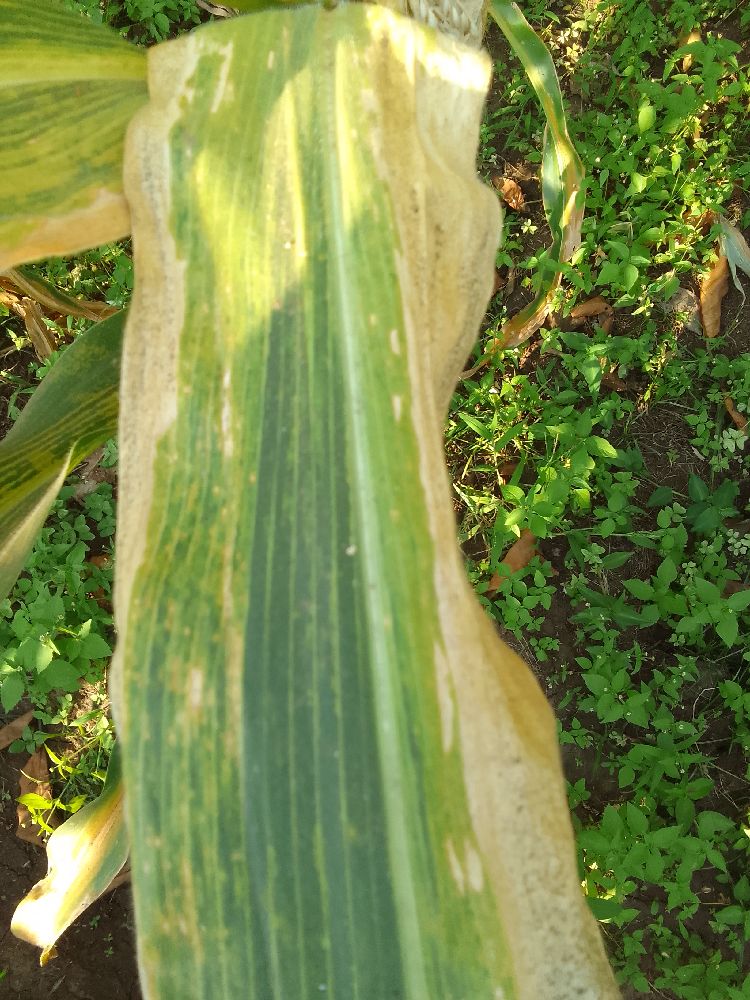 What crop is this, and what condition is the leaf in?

maize, maize lethal necrosis
